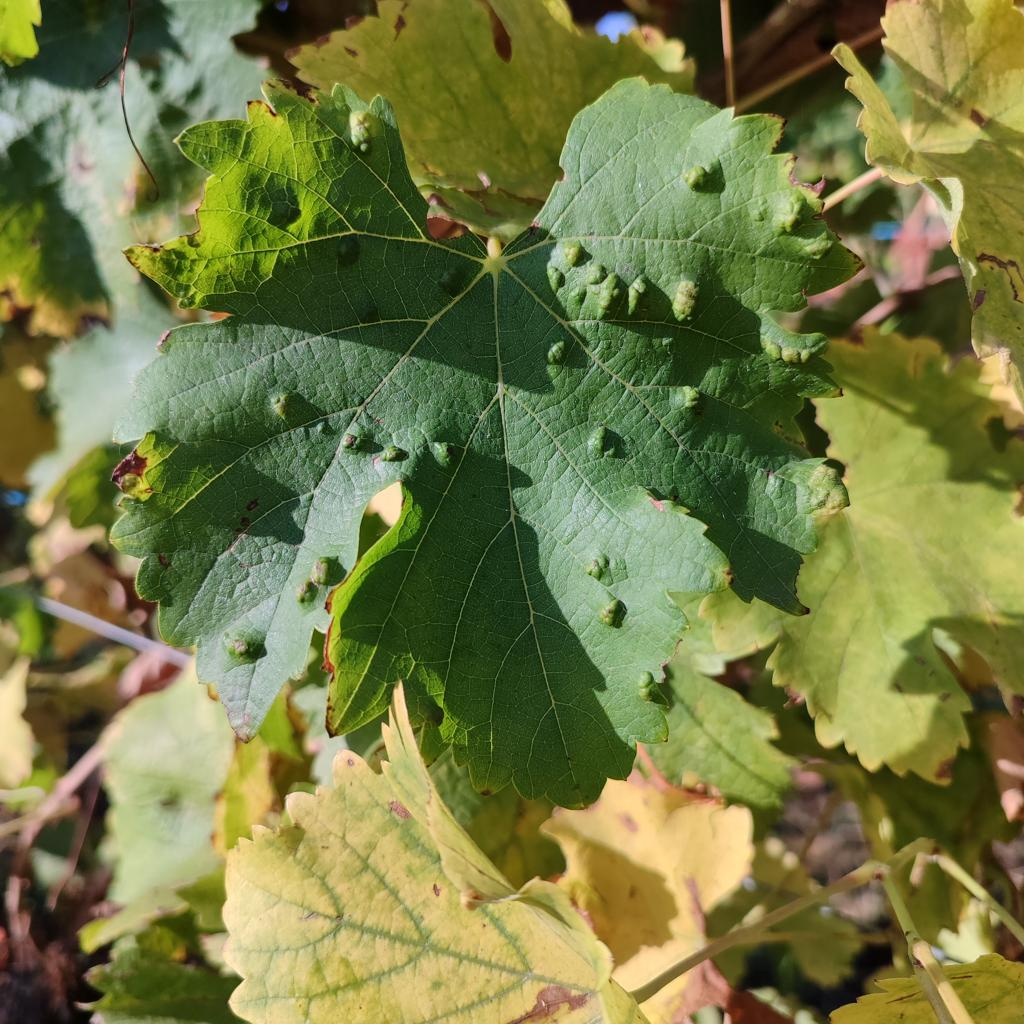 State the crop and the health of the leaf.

grapevine, erineum mite
